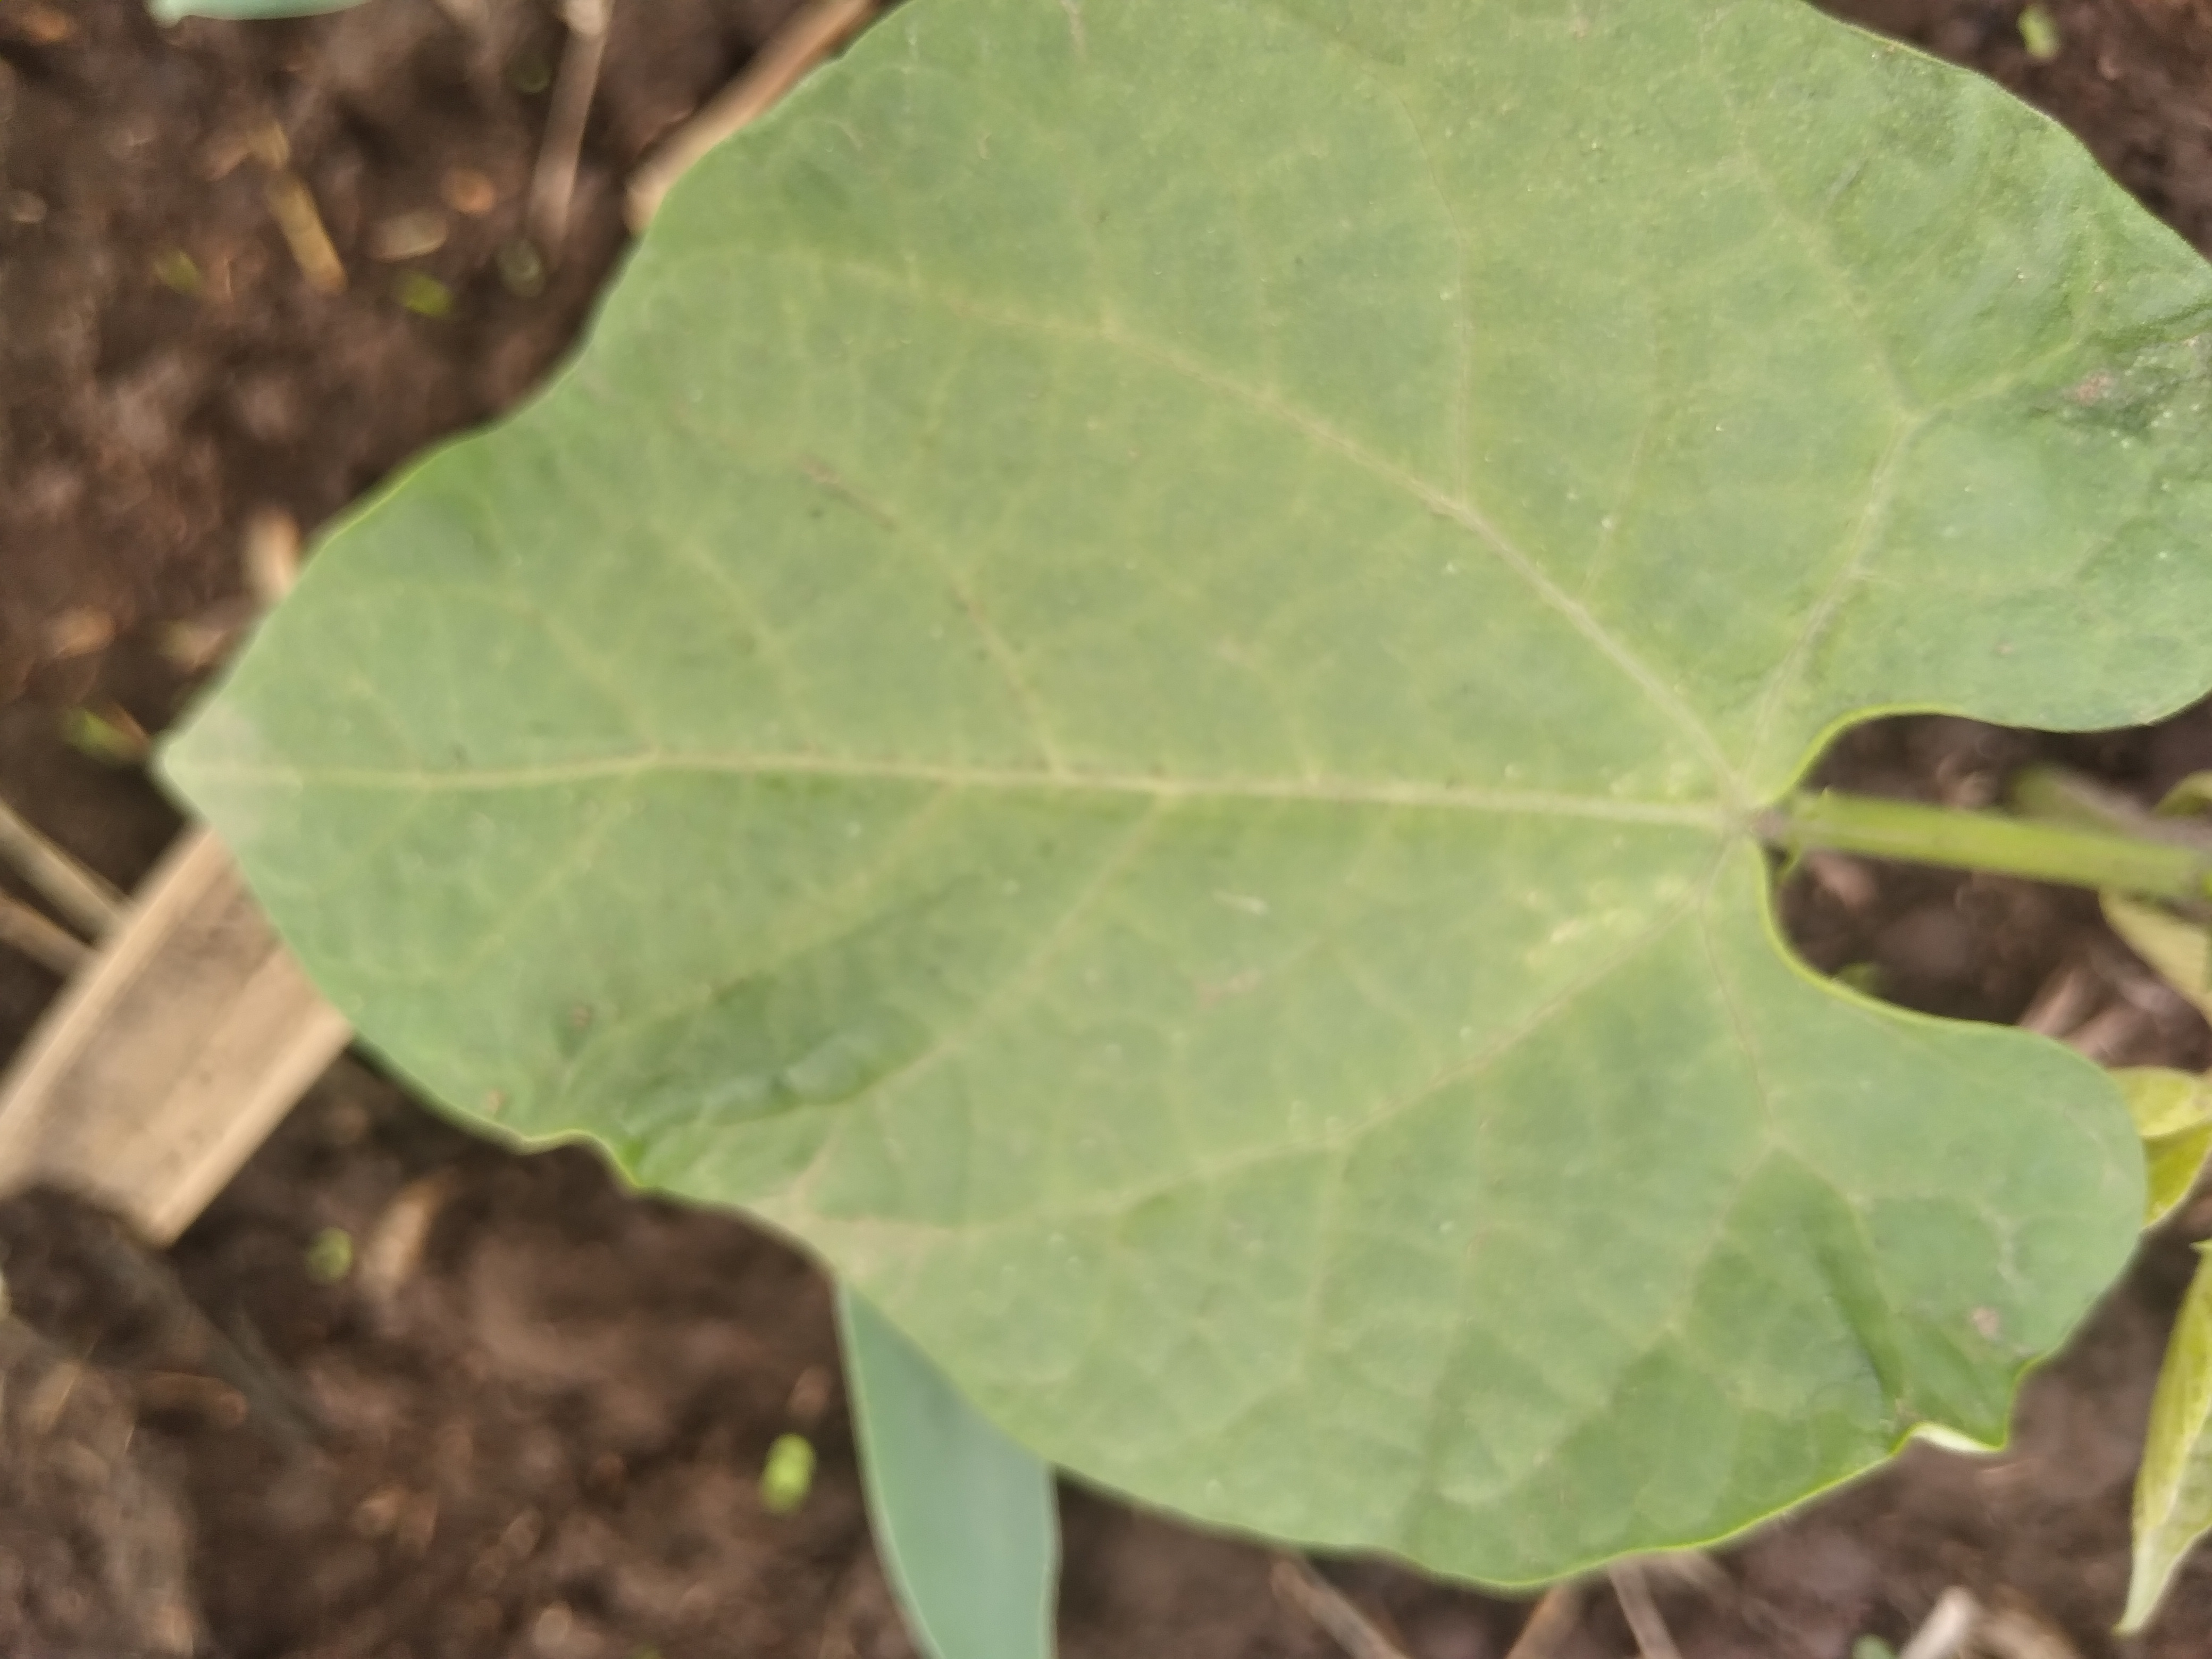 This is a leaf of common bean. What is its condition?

healthy
